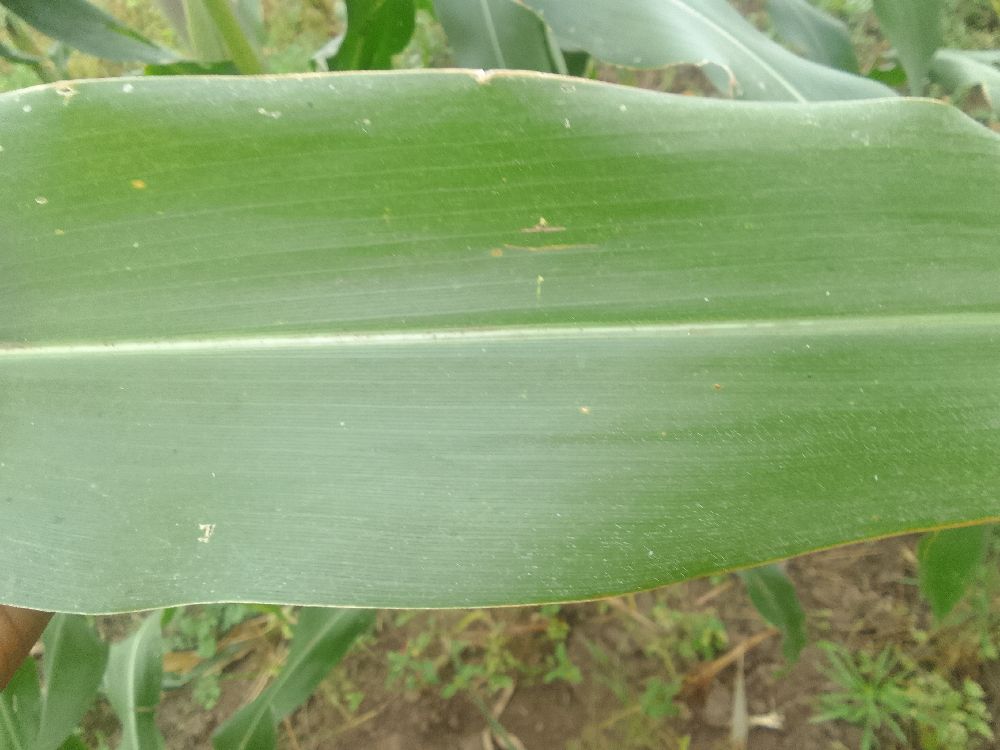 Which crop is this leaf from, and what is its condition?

maize, healthy
